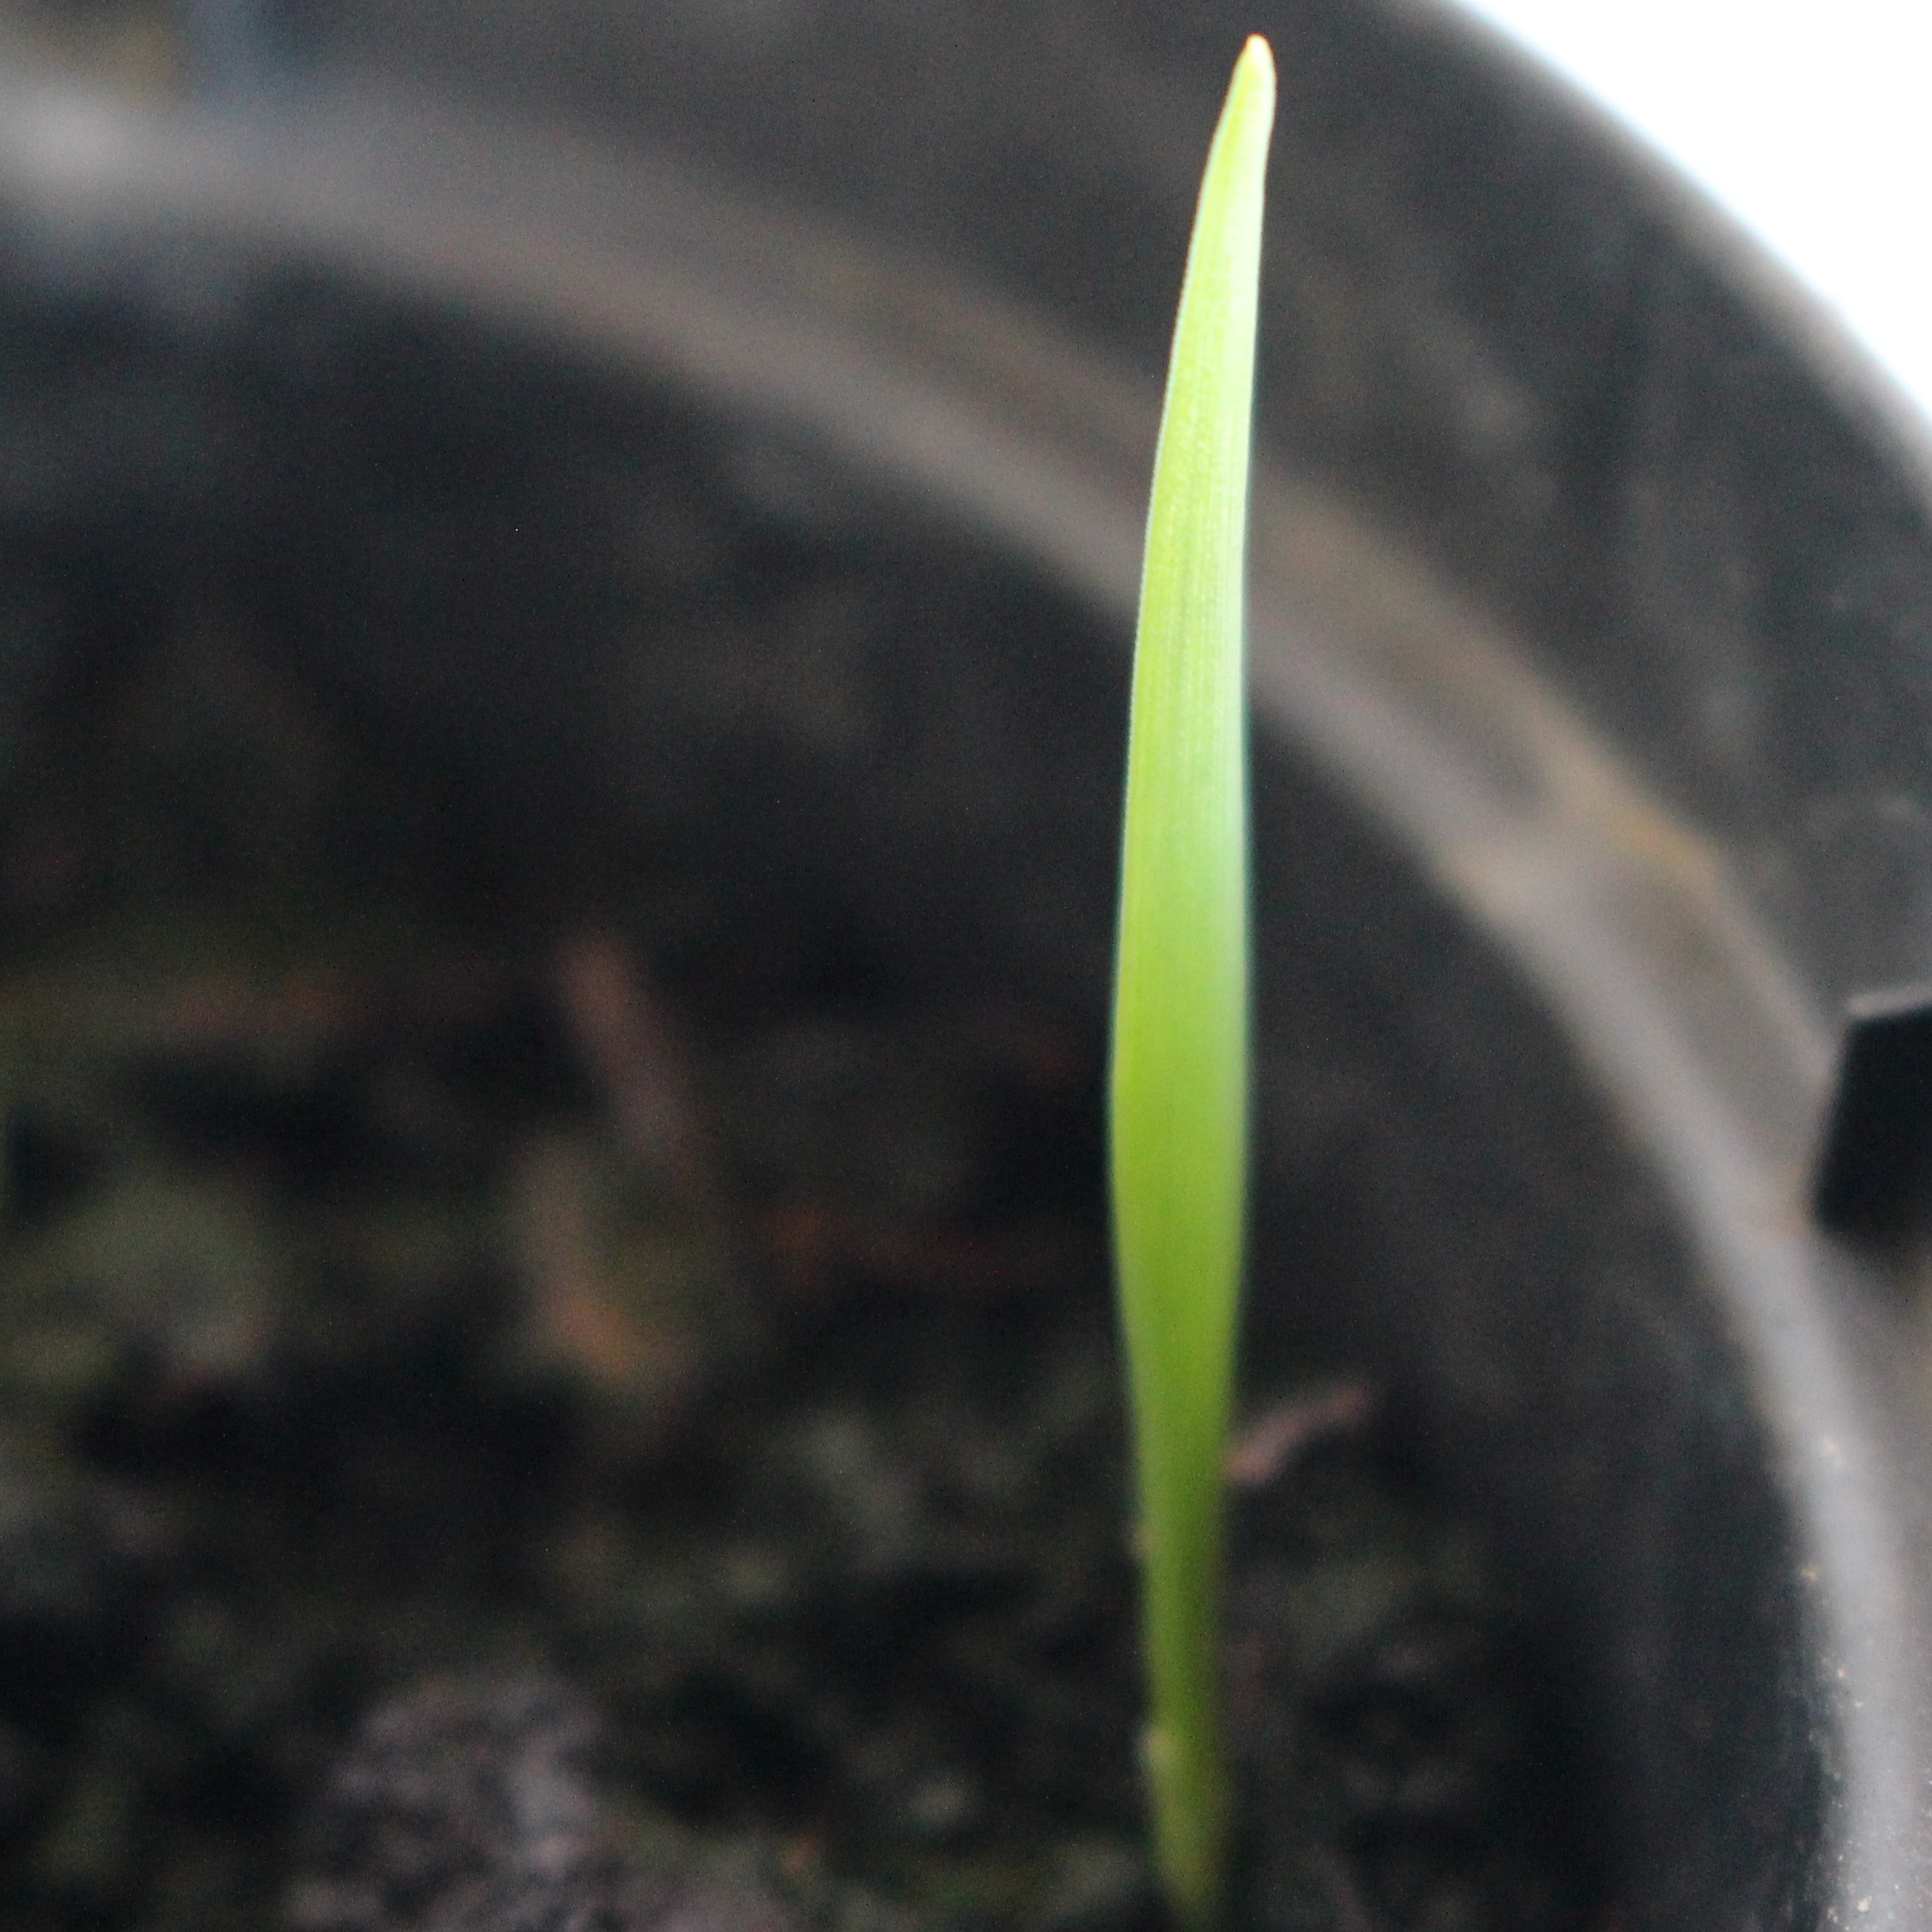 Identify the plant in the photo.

Avena sterilis
